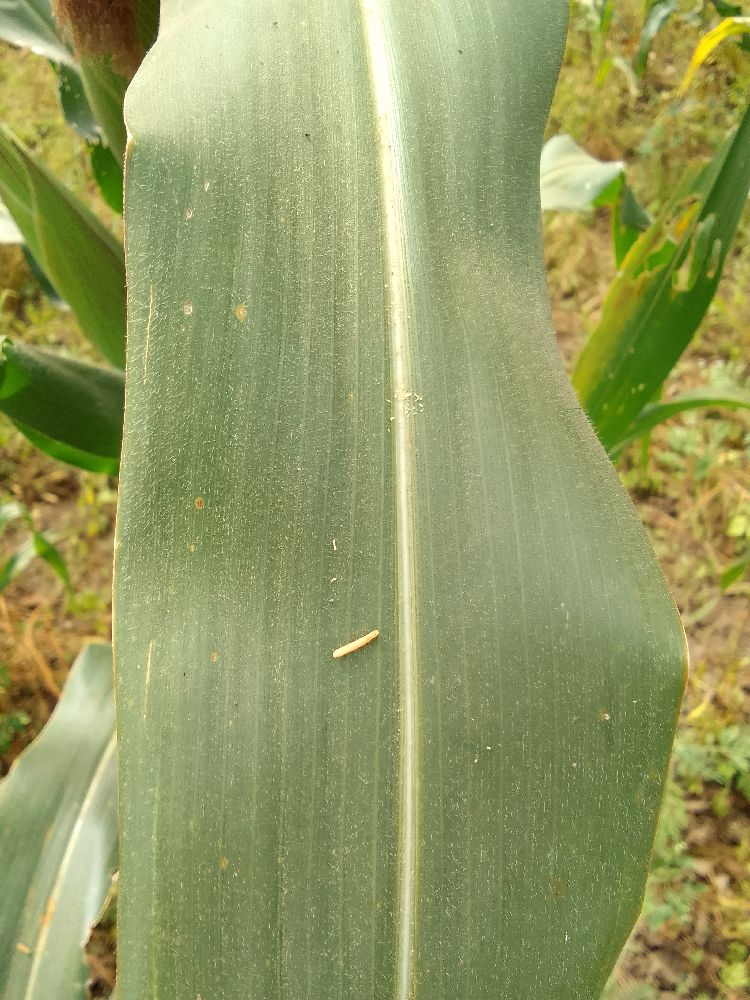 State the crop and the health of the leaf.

maize, healthy
